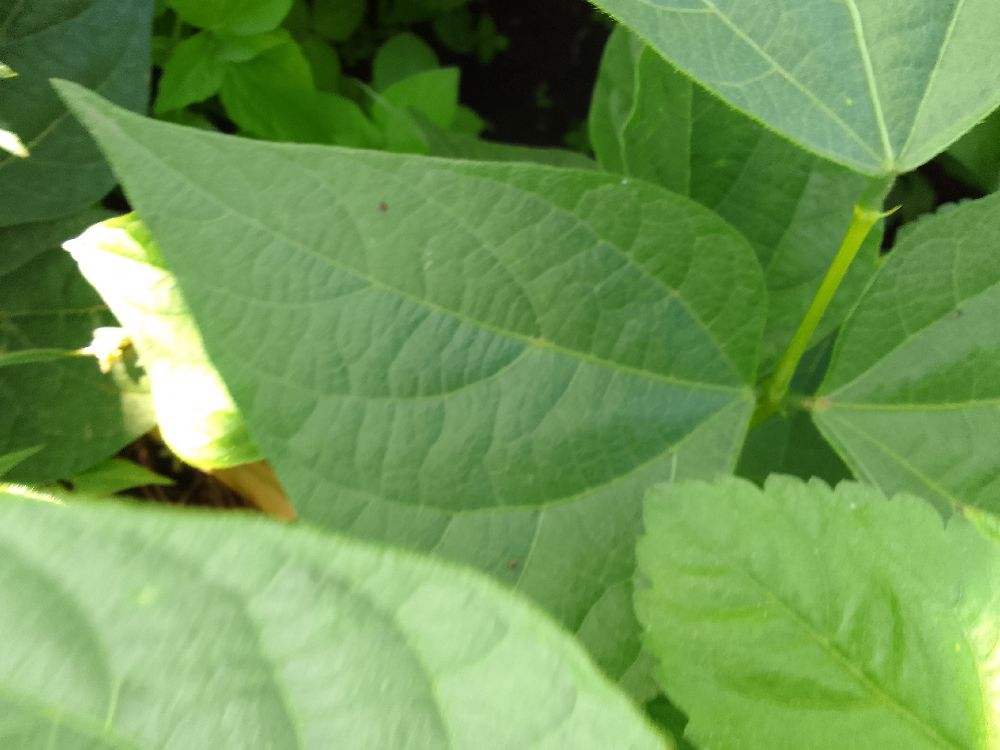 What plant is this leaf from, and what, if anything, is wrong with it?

common bean, healthy
